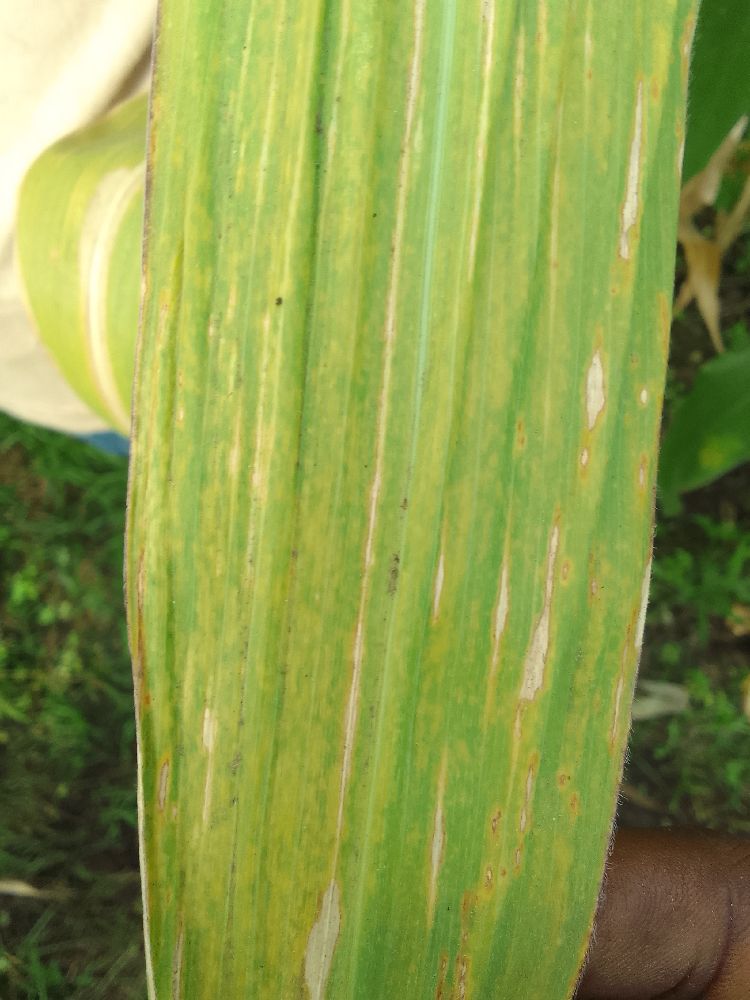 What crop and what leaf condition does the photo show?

maize, maize lethal necrosis
